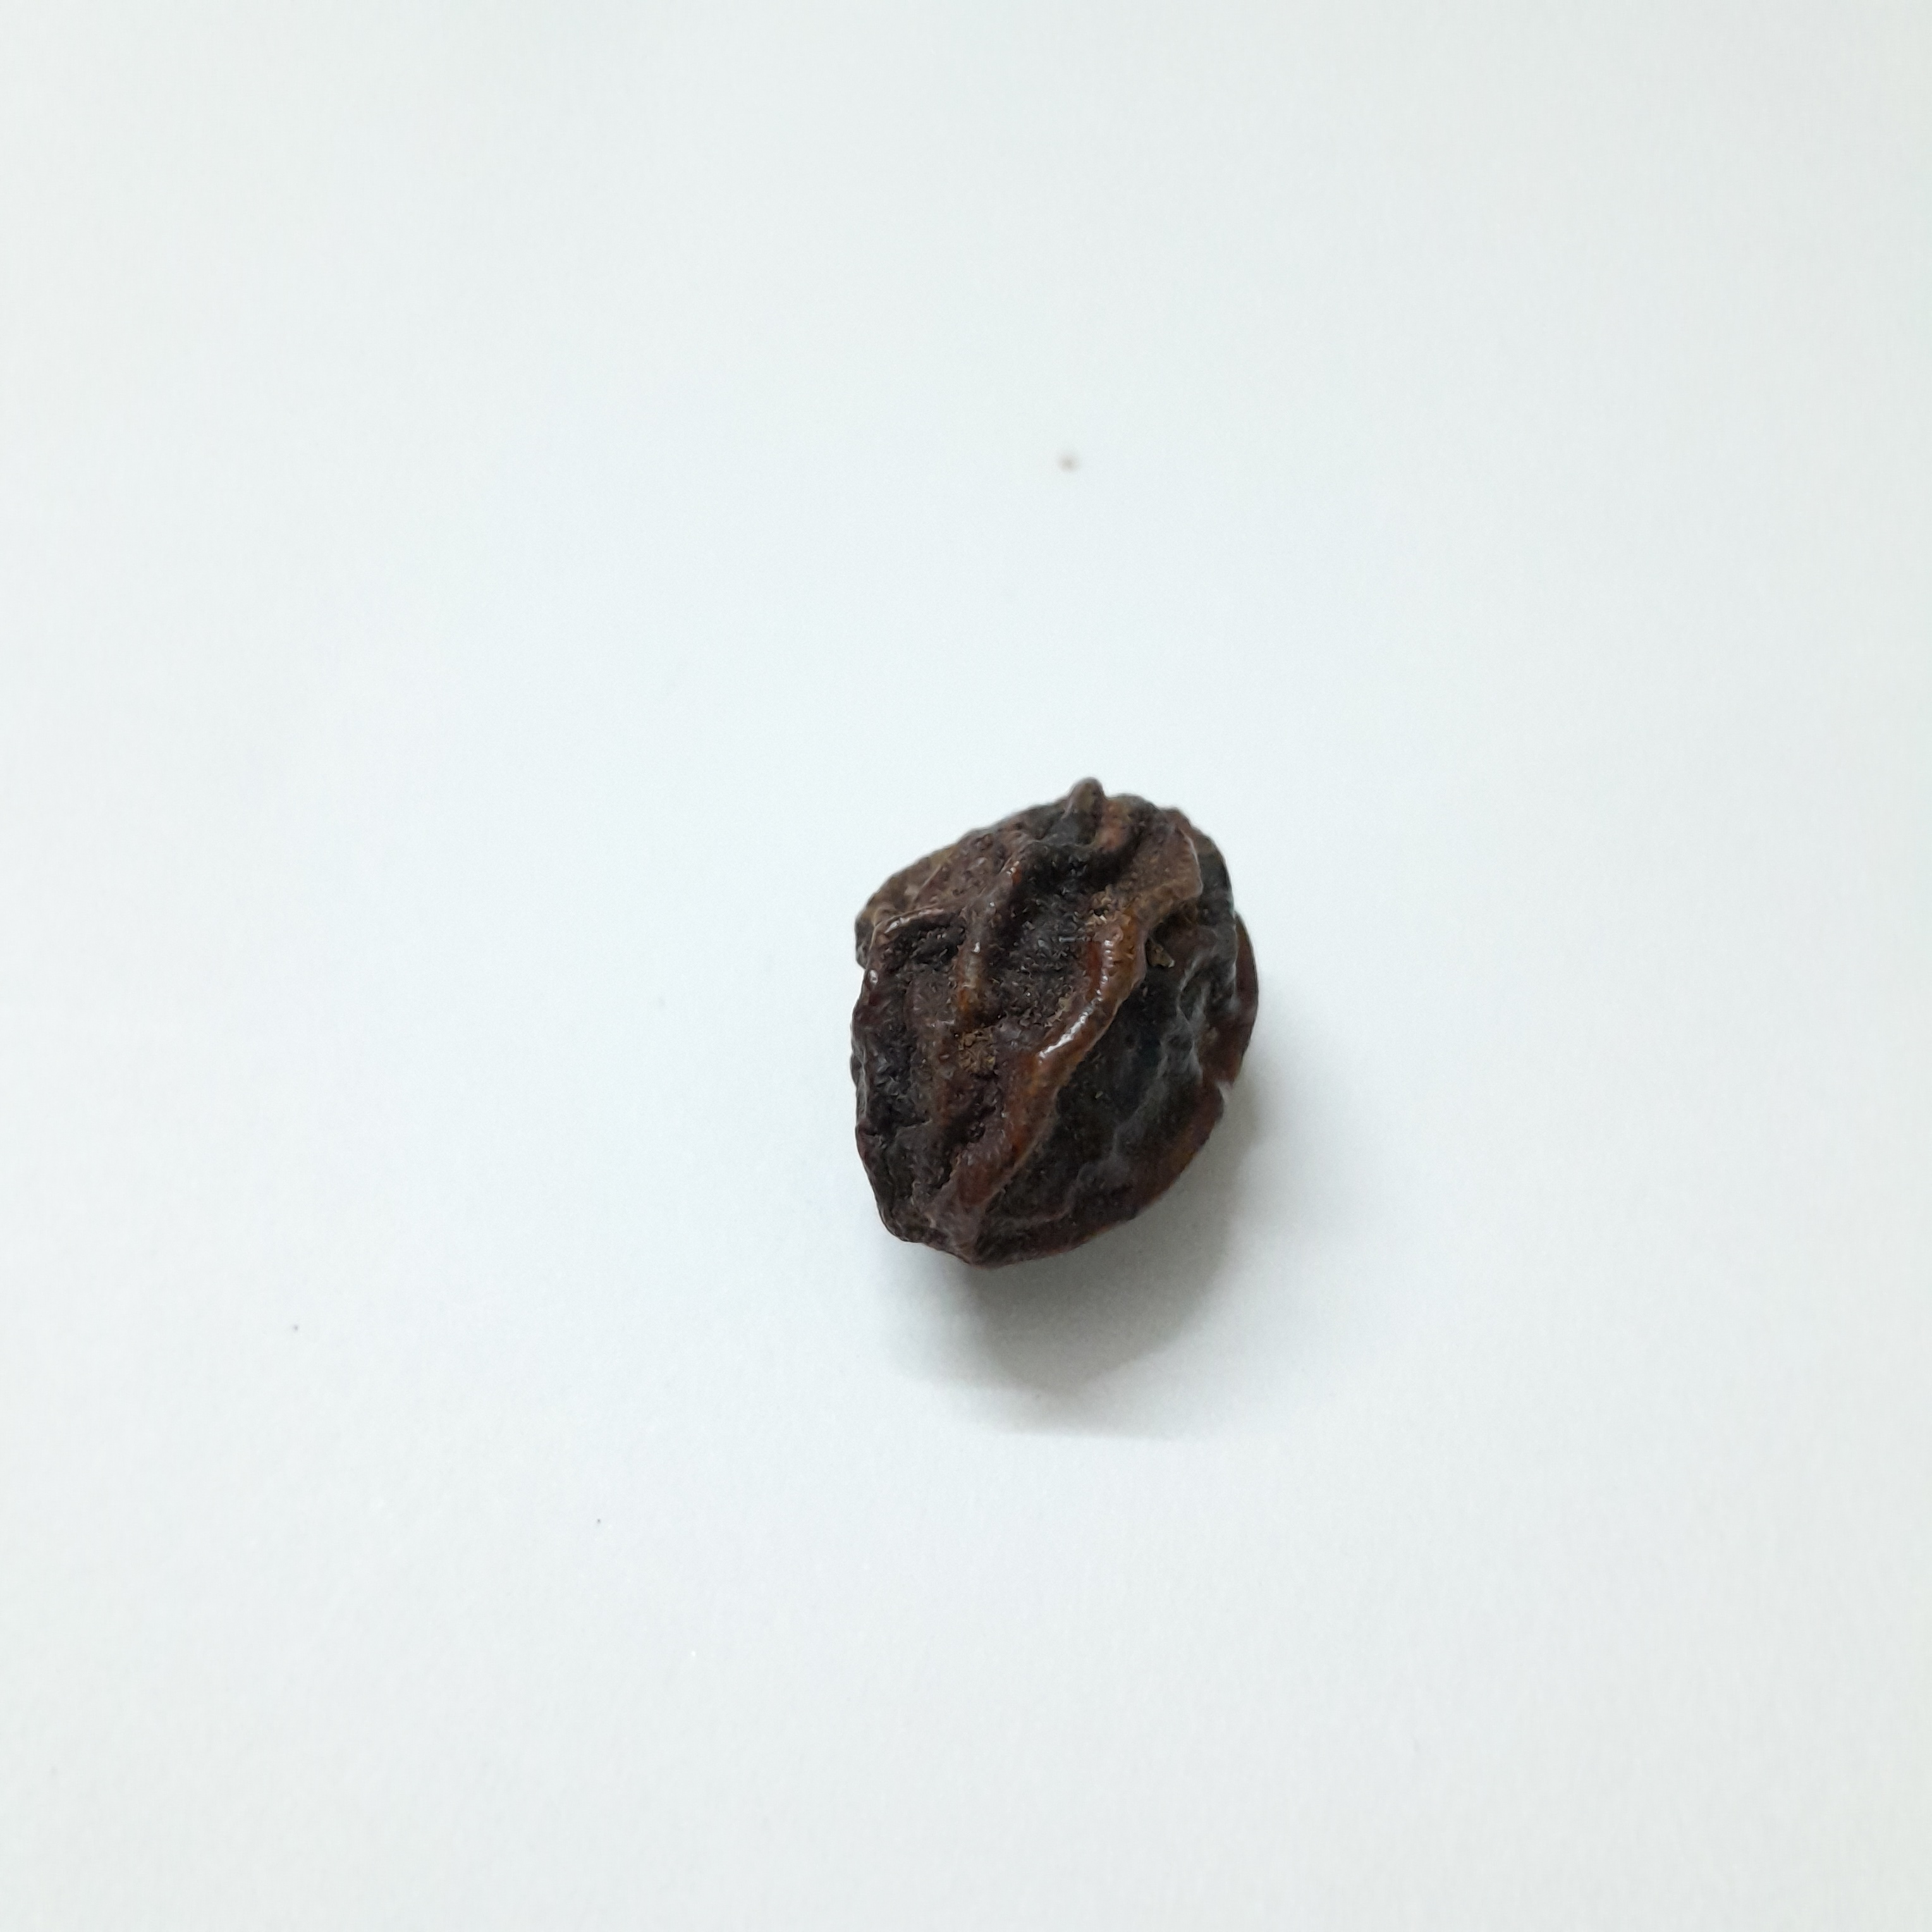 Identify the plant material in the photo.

kadukharik
